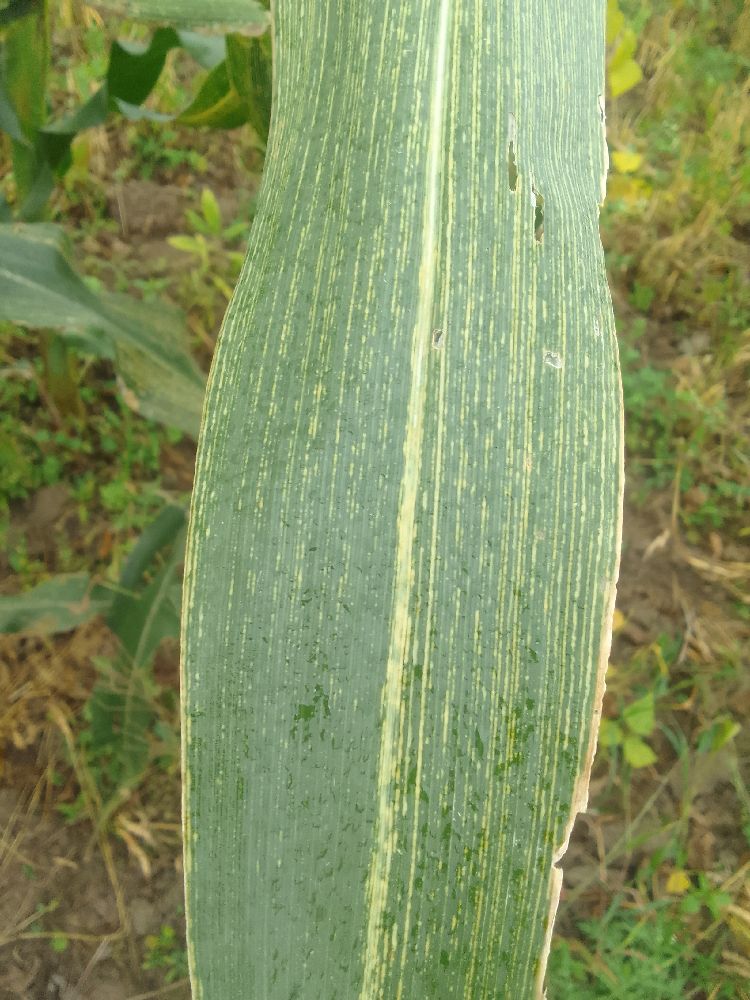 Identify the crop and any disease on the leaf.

maize, maize streak virus
